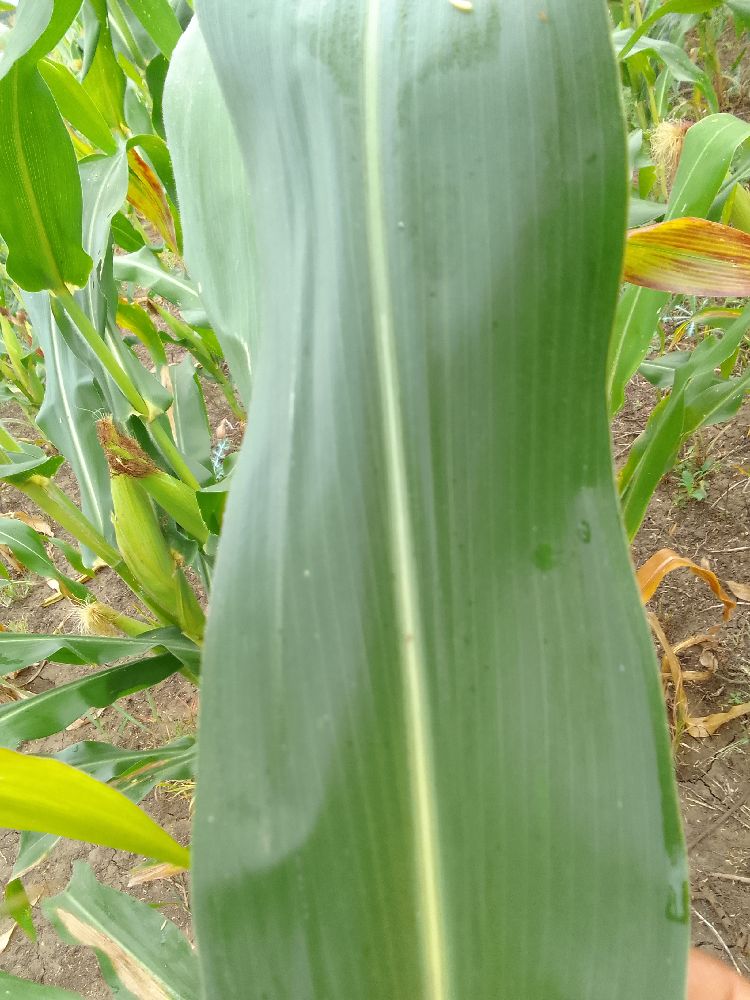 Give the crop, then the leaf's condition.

maize, healthy
